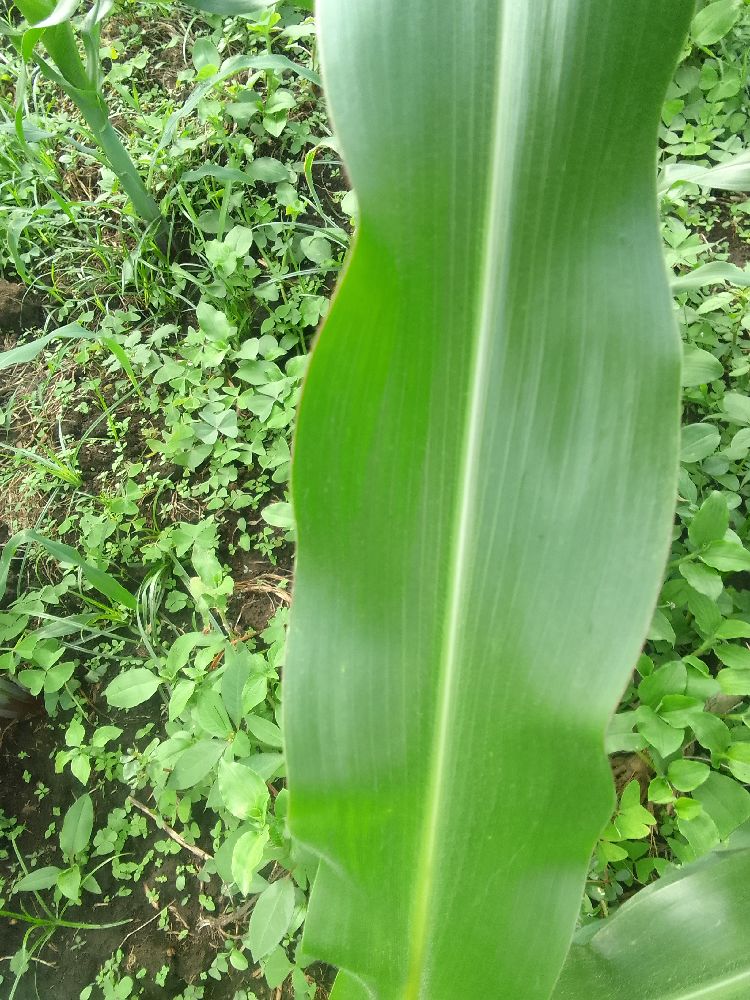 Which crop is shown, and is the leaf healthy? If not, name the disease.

maize, healthy
